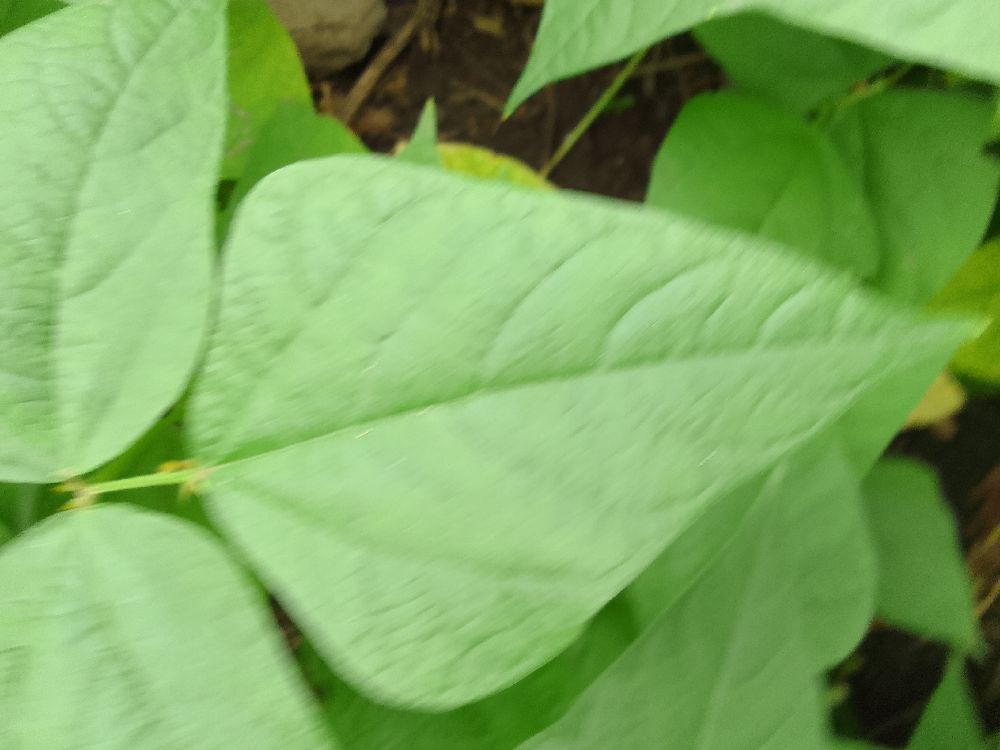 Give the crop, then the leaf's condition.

common bean, healthy
